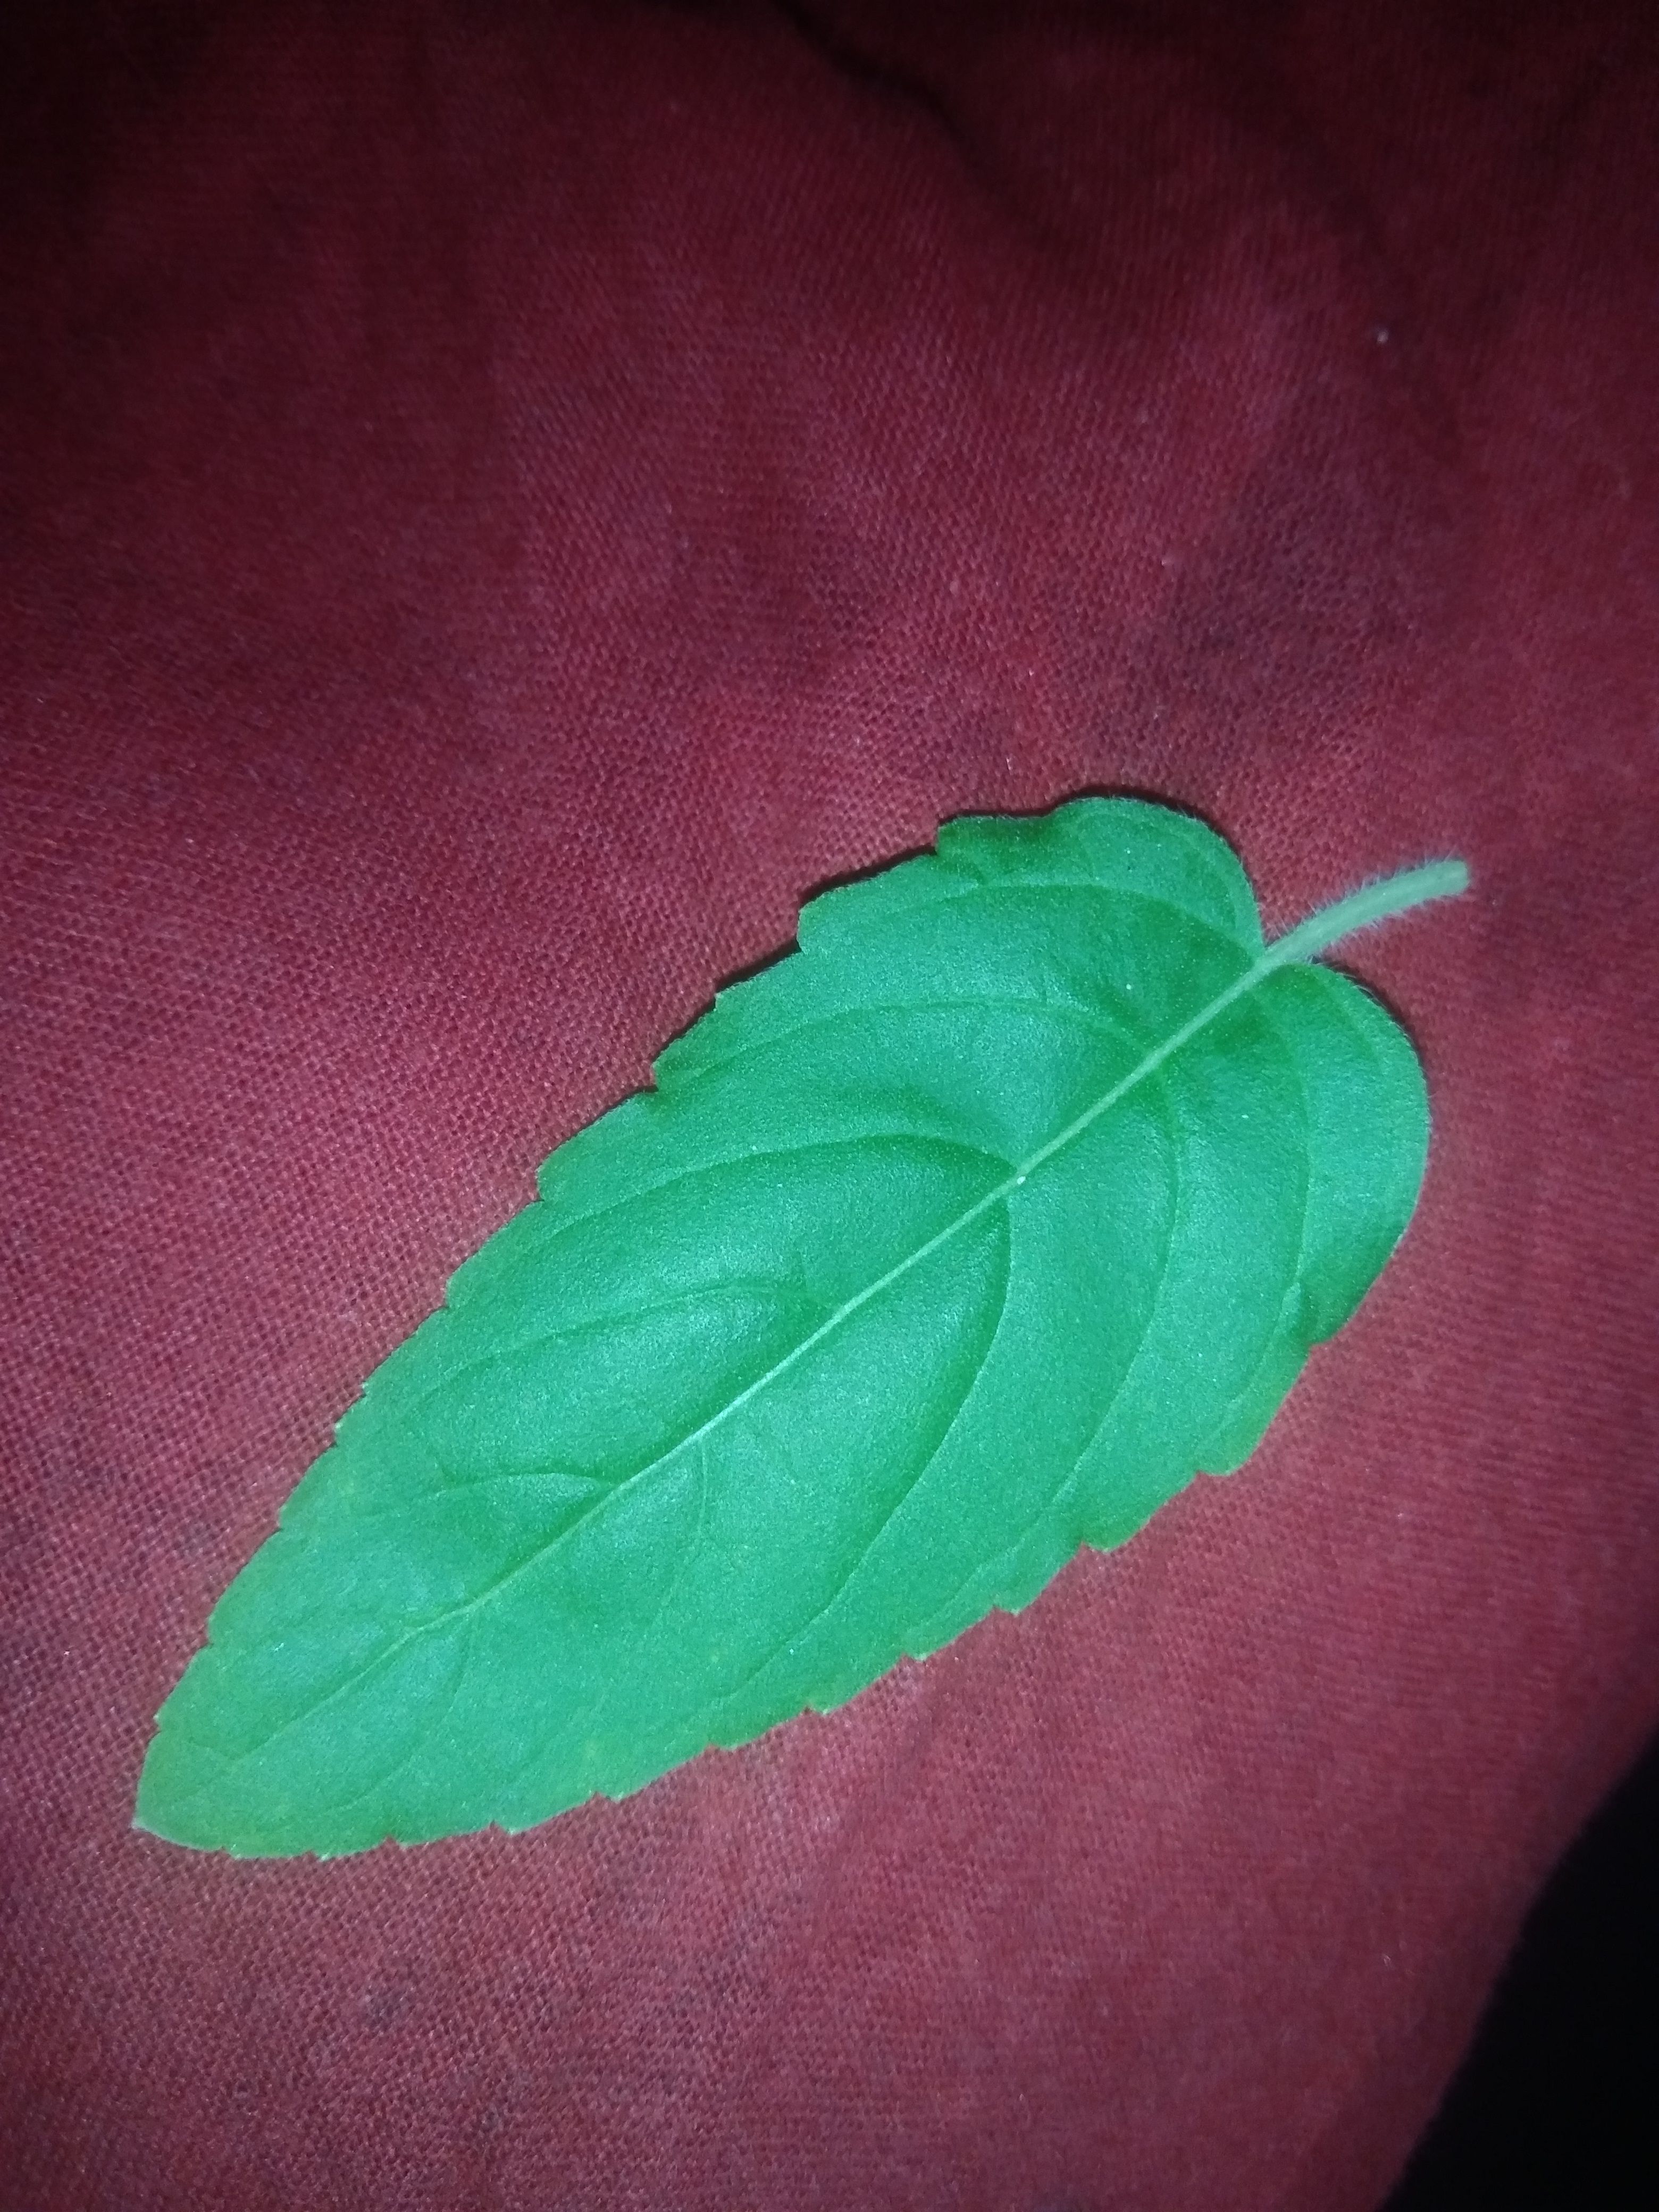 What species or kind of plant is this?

tulshi
